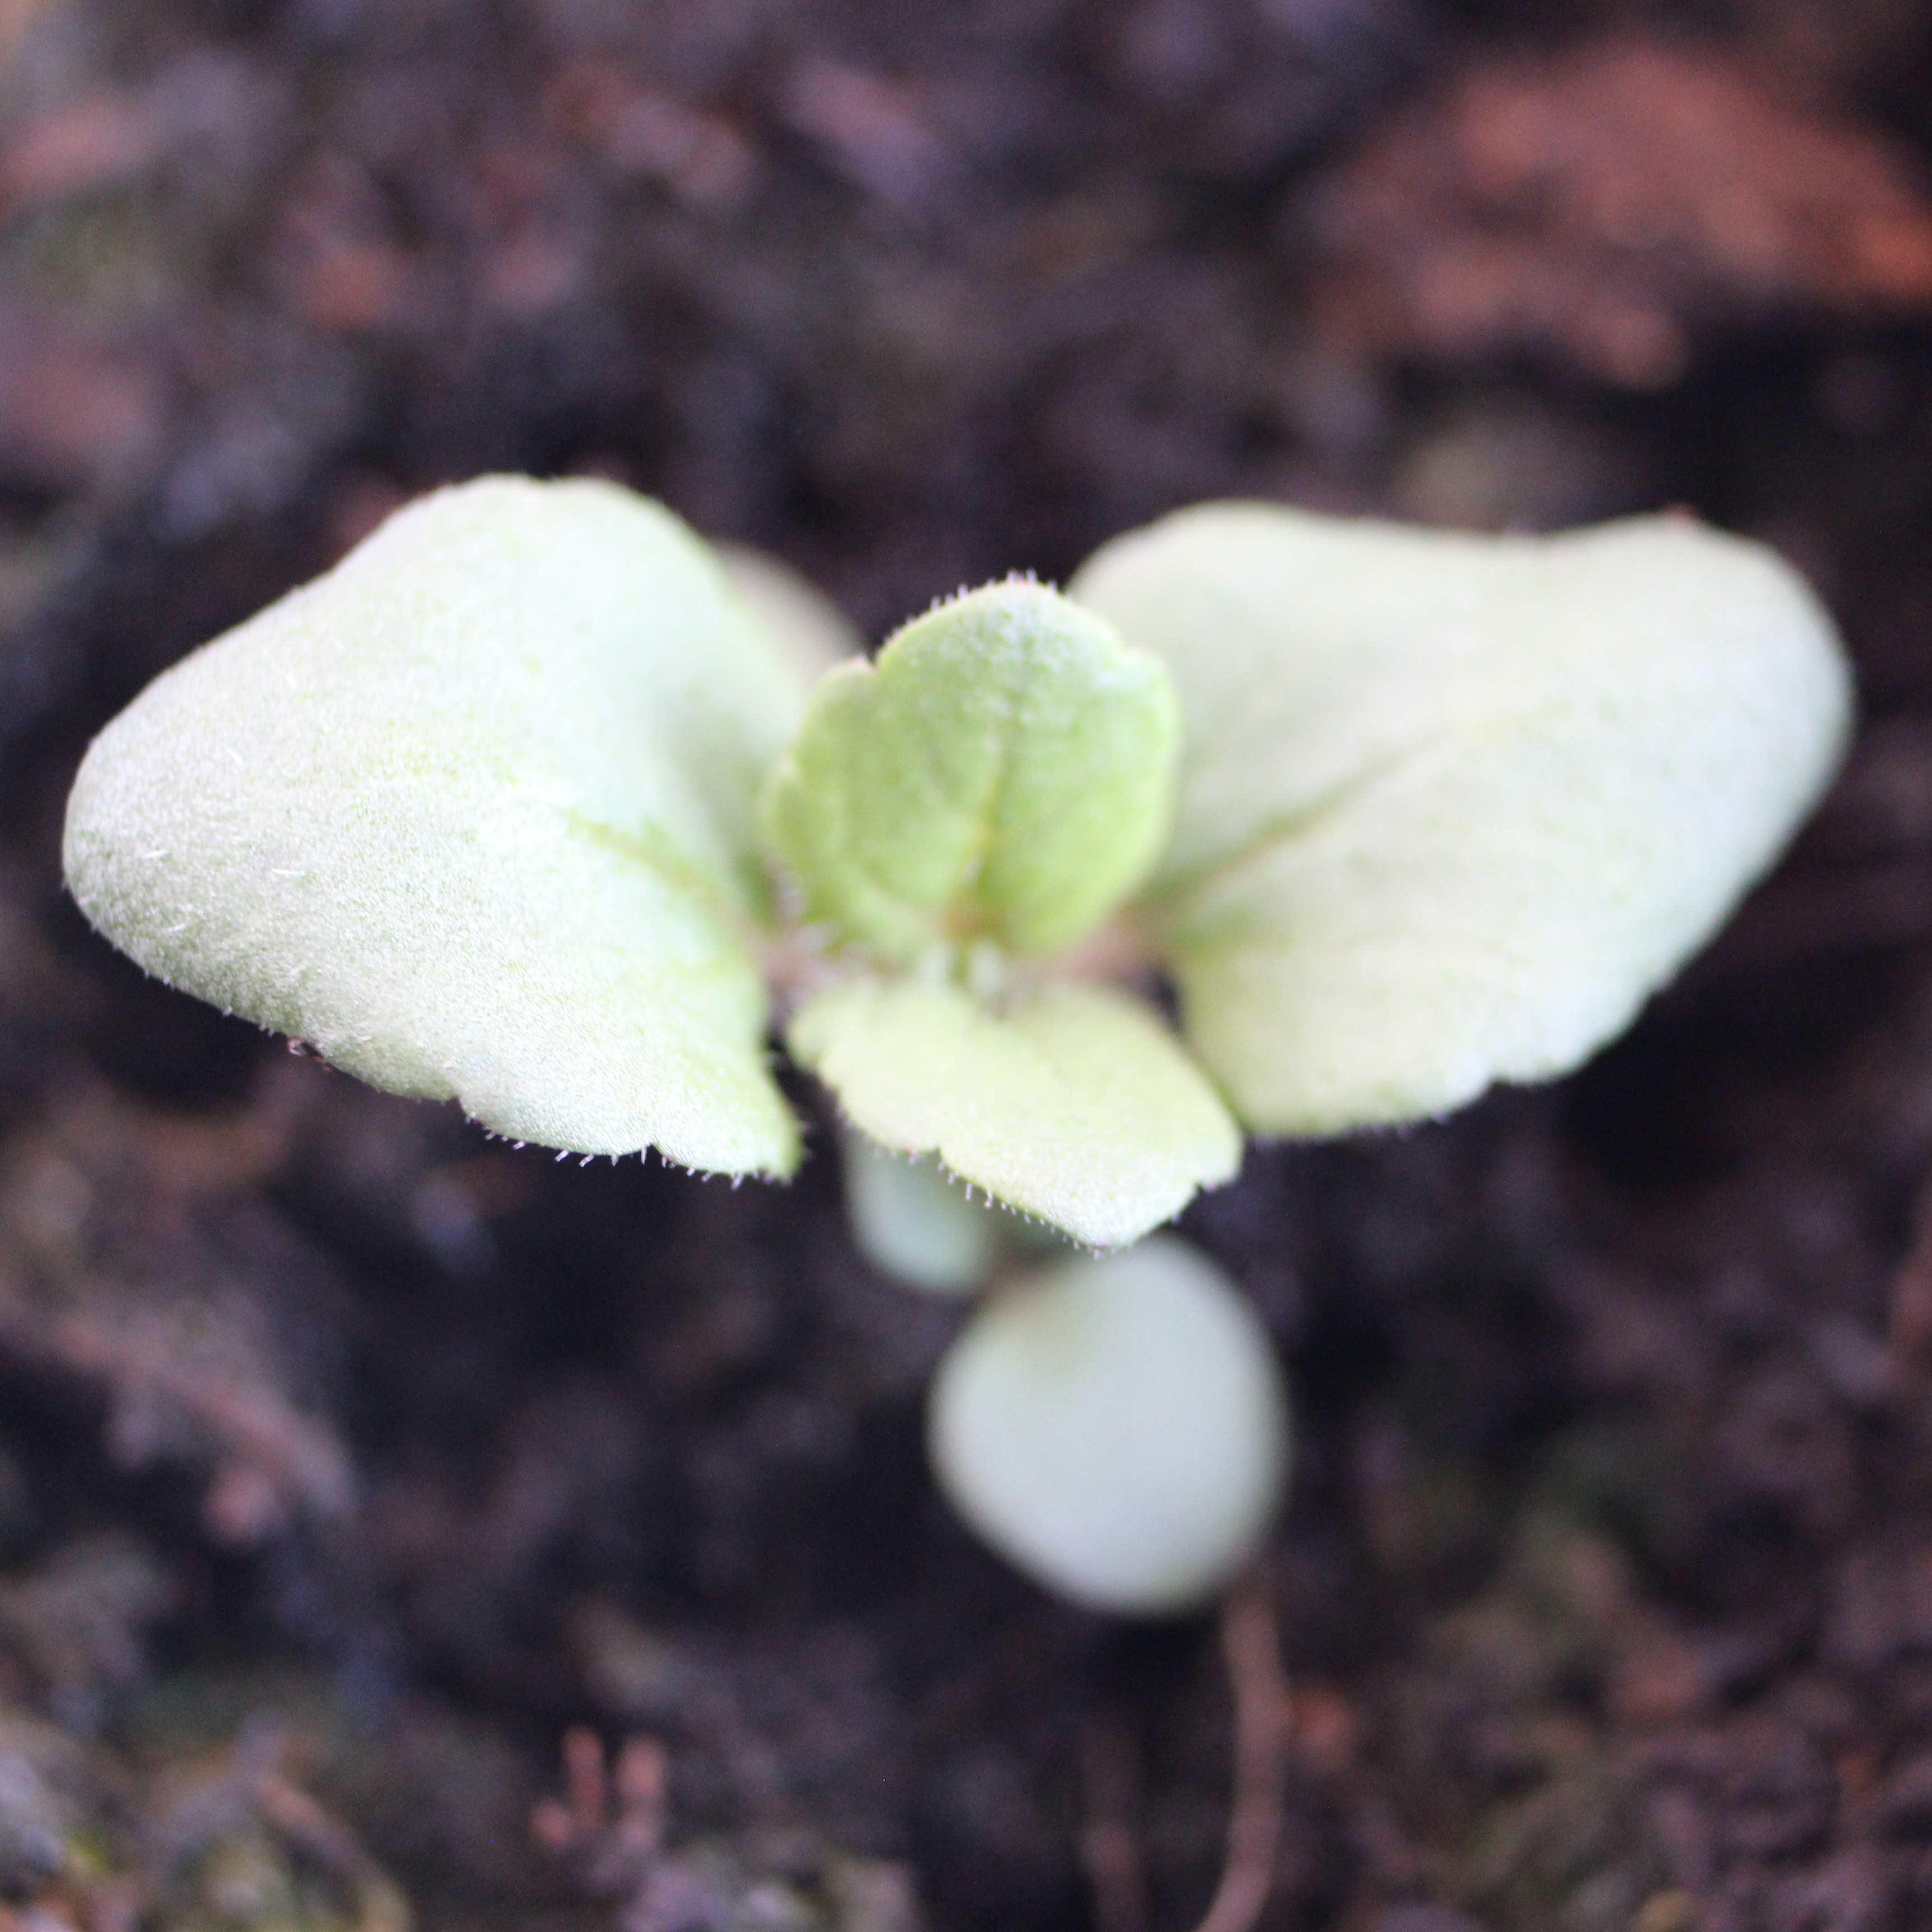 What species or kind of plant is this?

Veronica persica
